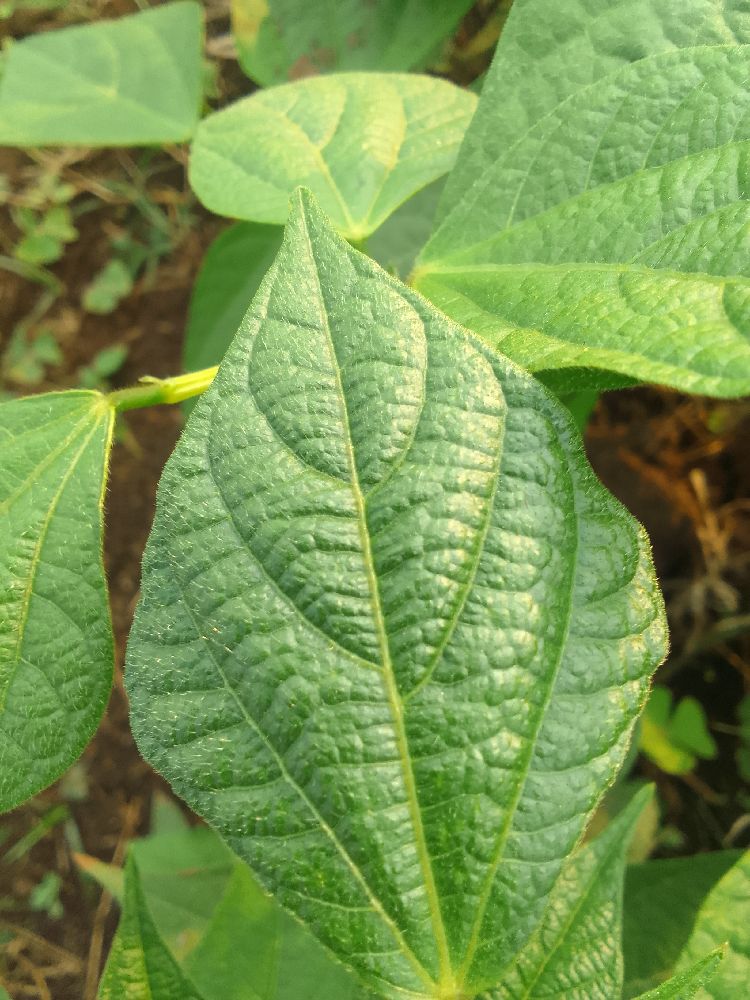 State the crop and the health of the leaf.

common bean, healthy
